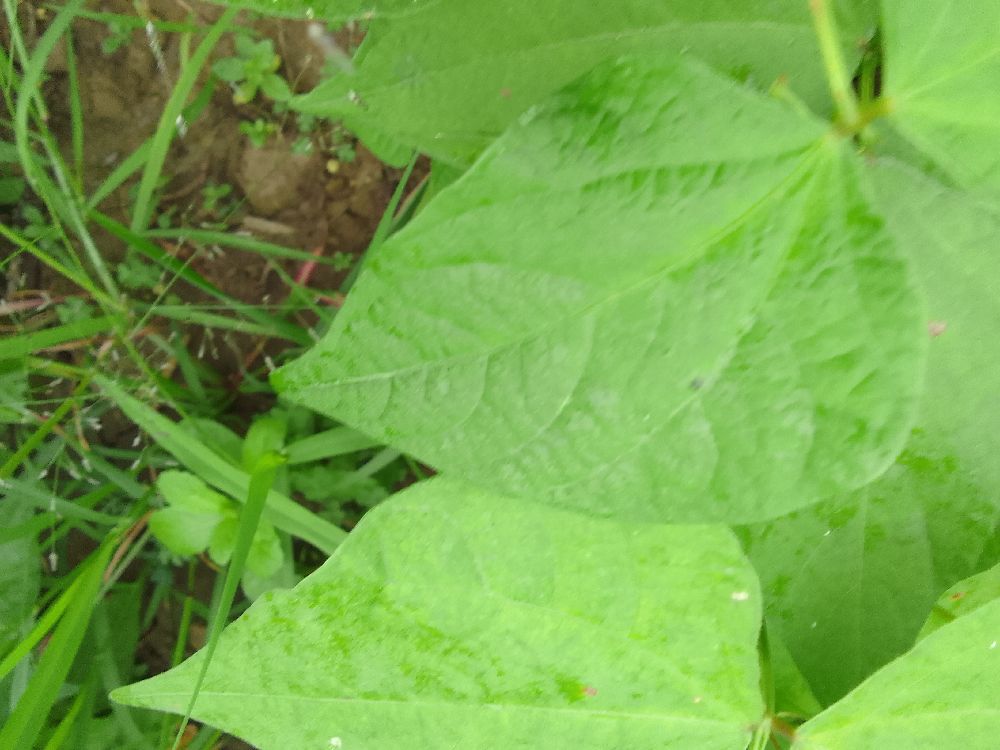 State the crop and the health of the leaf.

common bean, healthy
